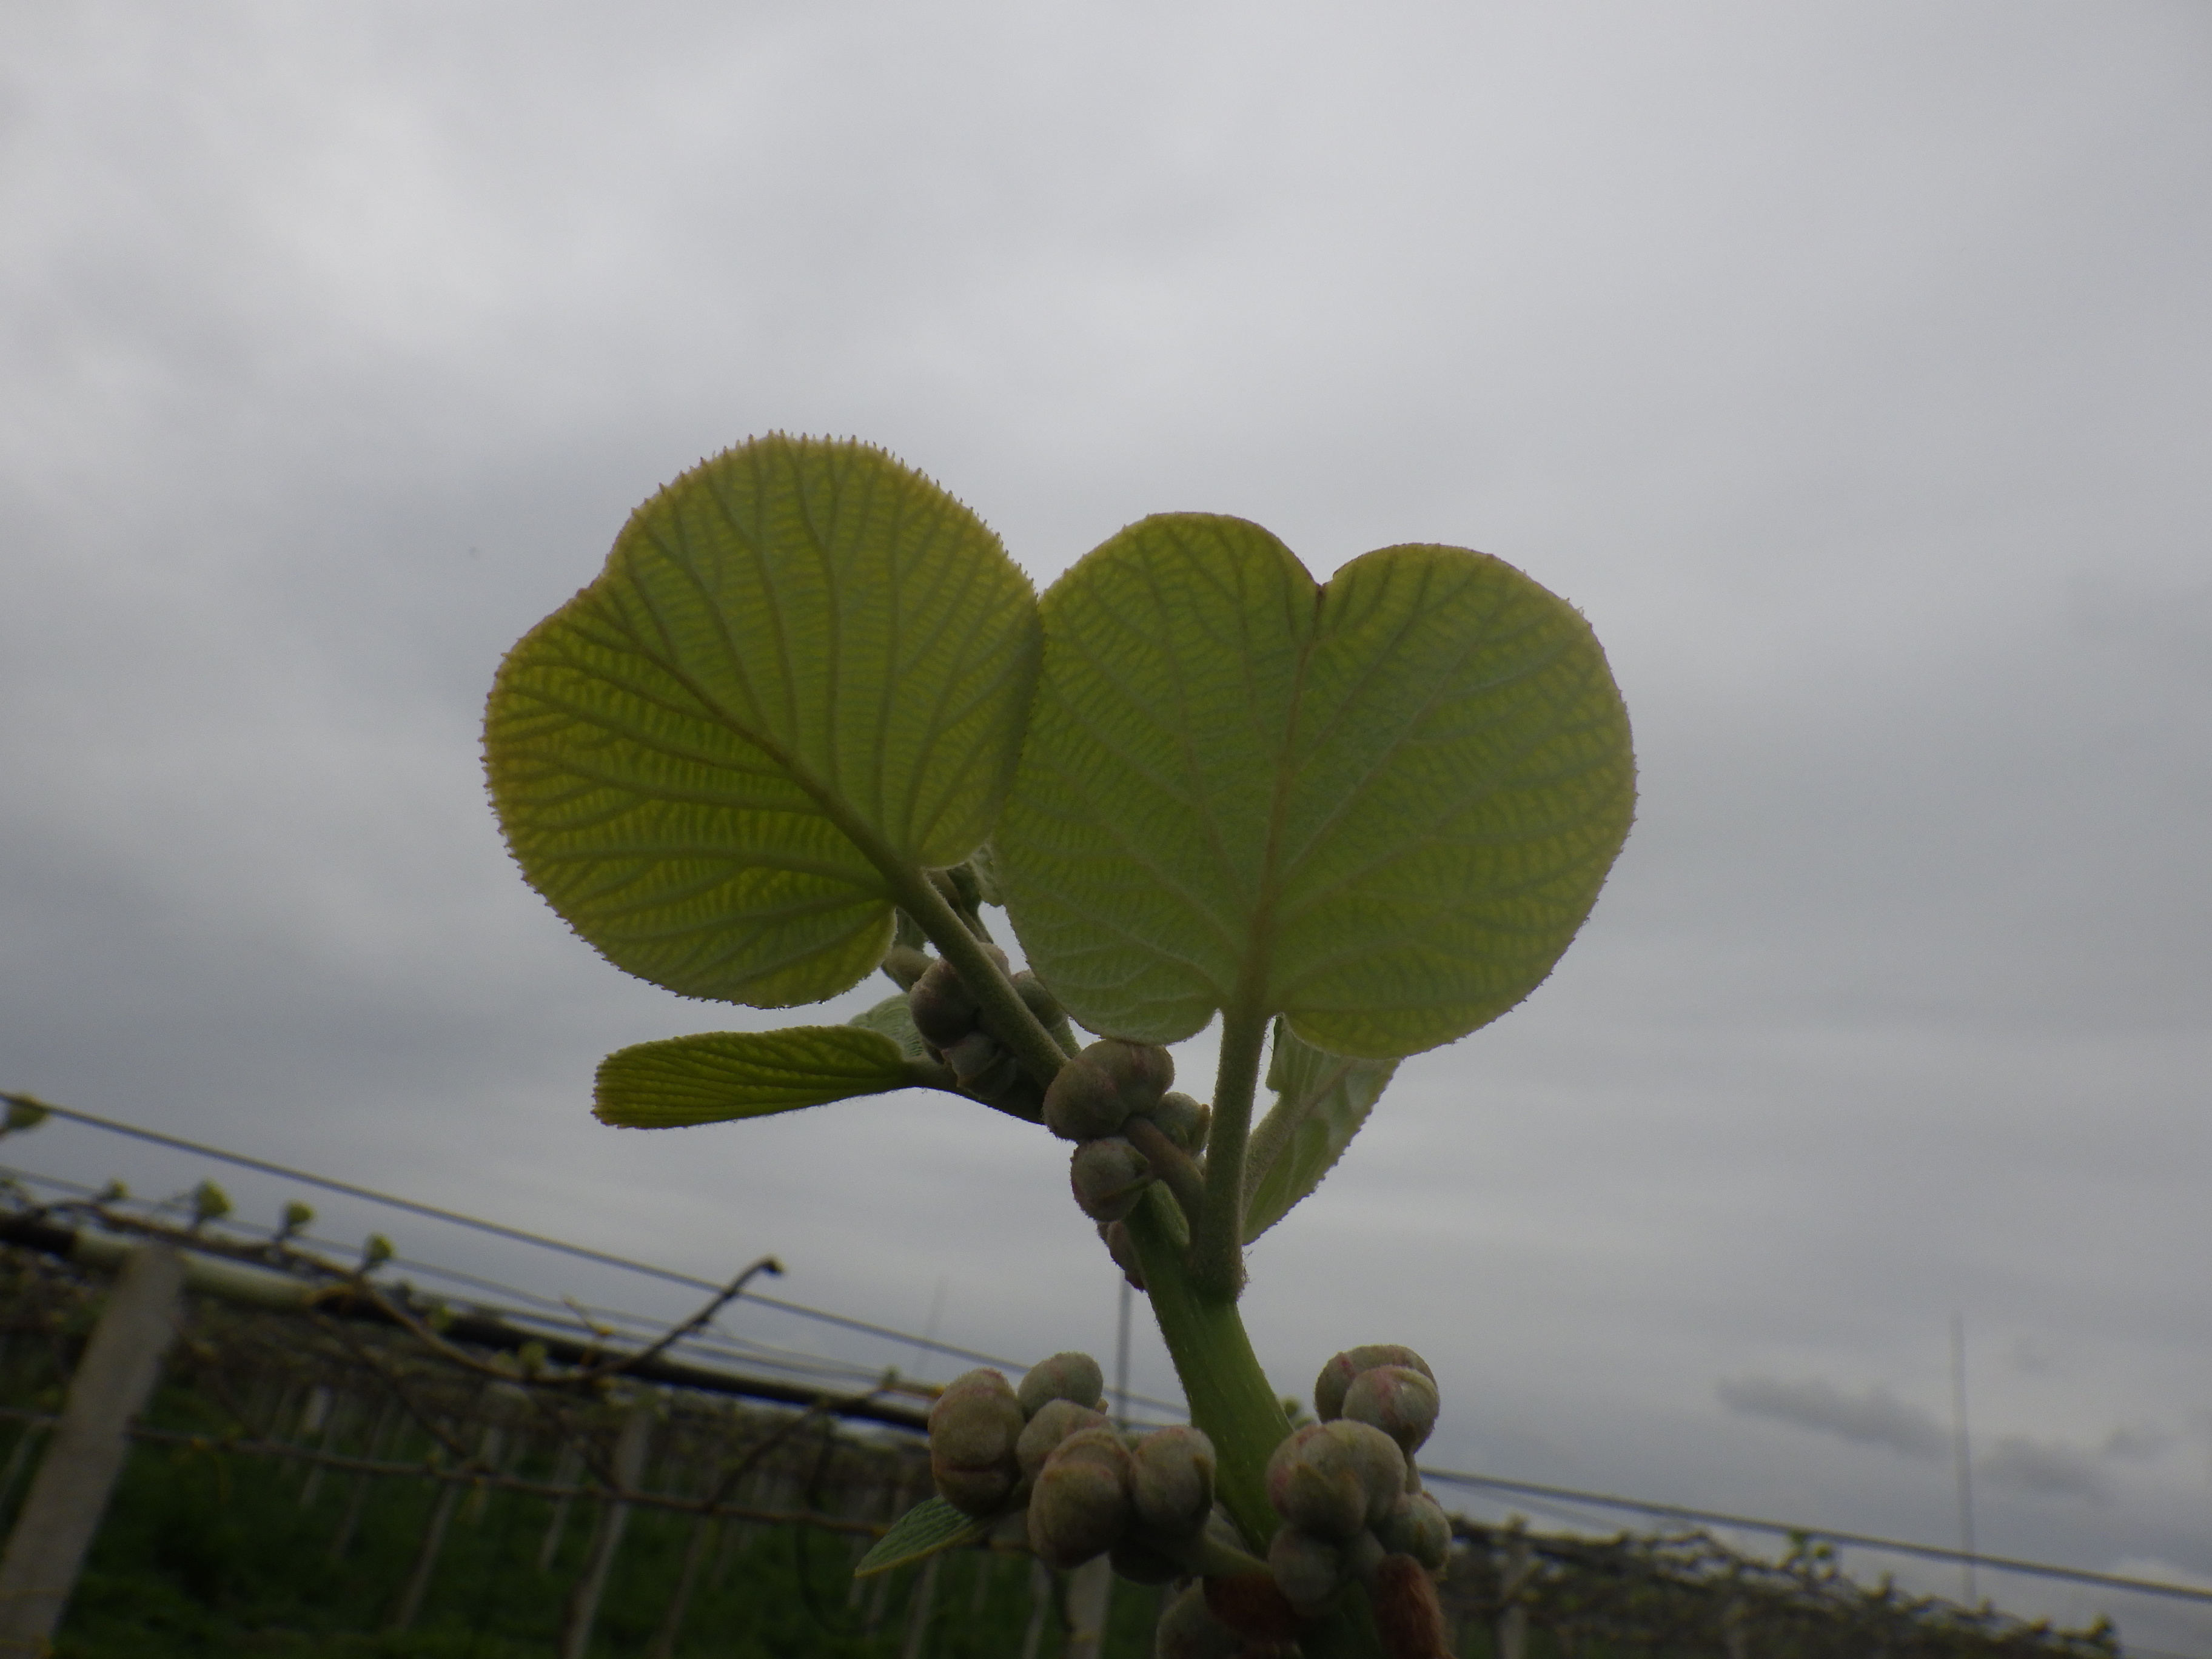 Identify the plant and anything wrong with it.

kiwi, healthy
